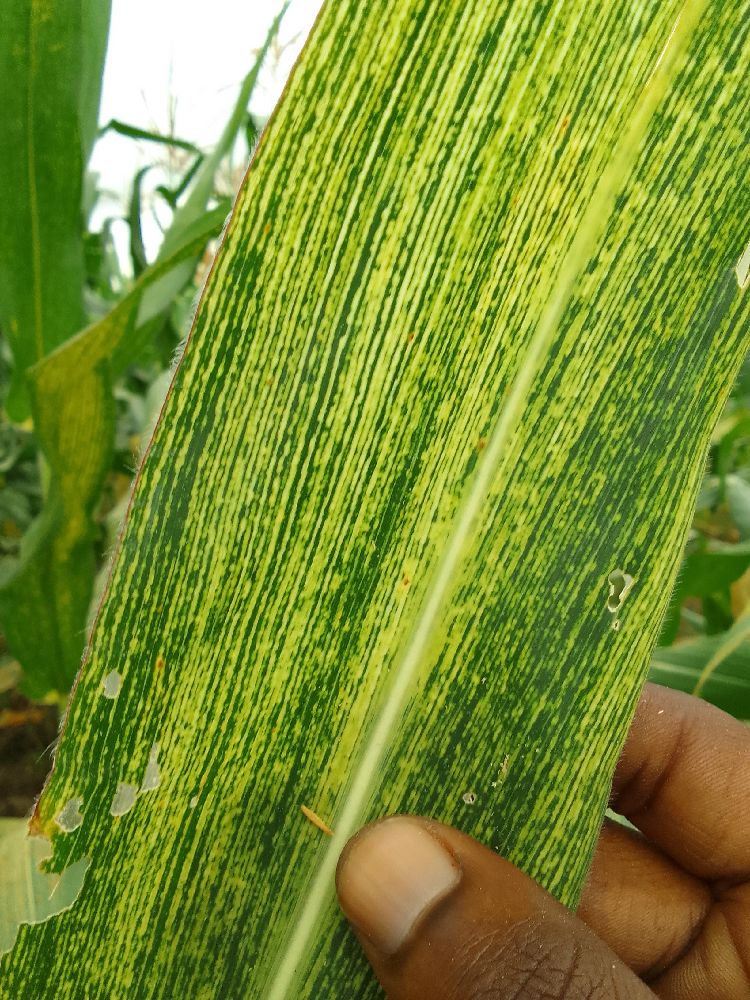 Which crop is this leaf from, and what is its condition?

maize, maize streak virus
